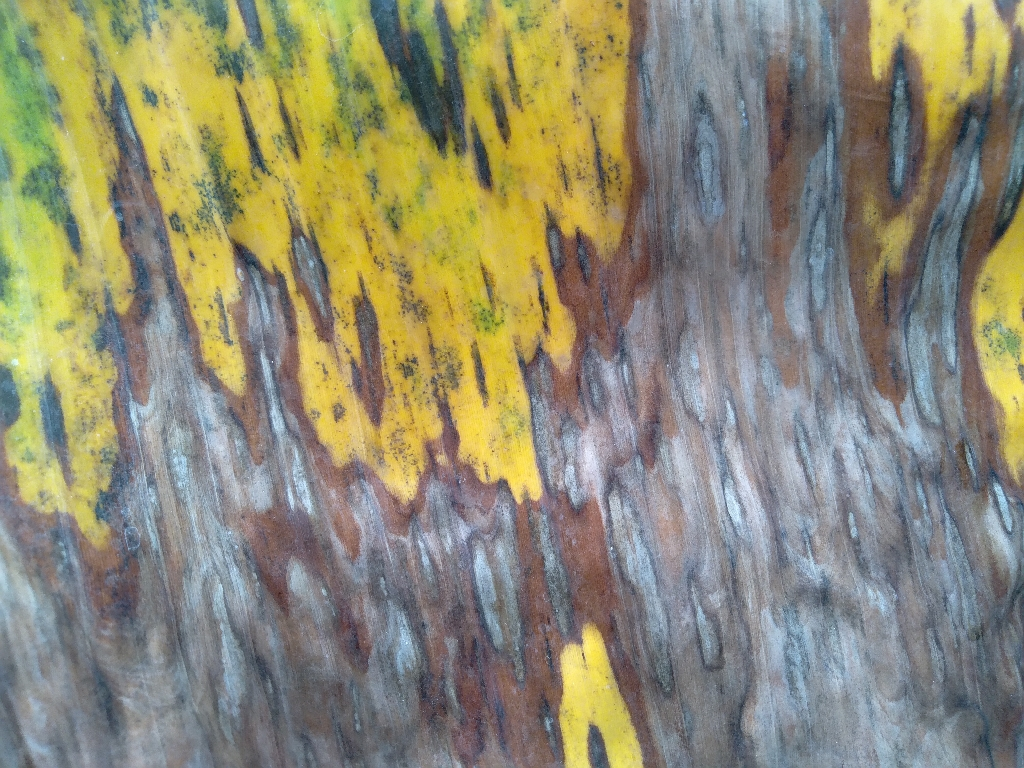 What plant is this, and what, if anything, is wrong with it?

banana, black sigatoka
